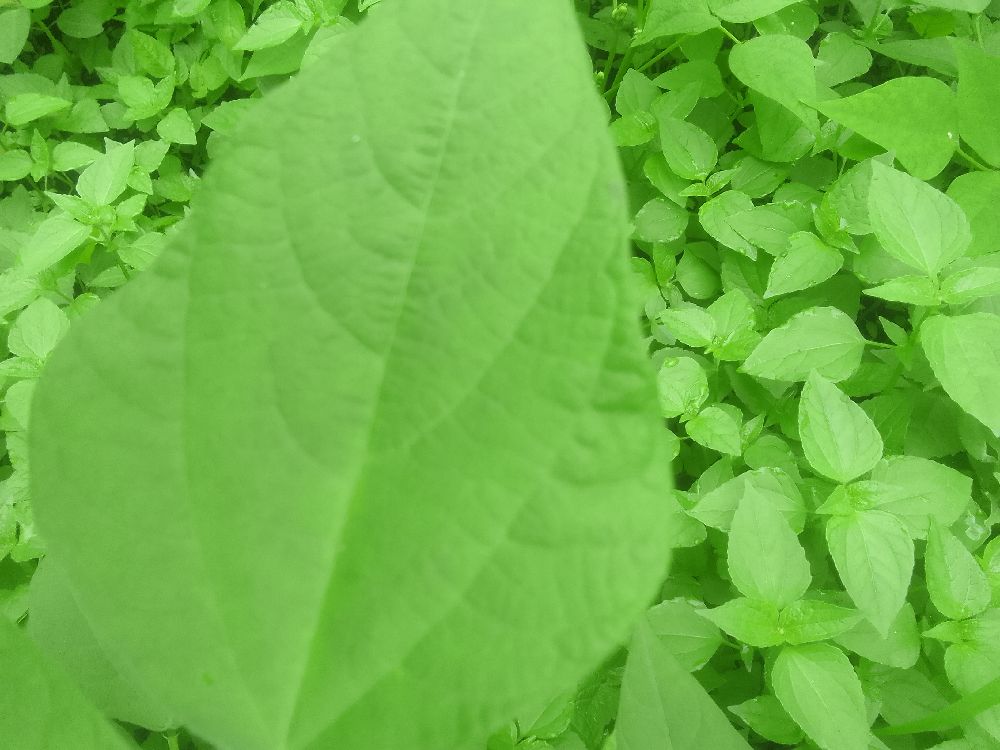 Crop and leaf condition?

common bean, healthy
